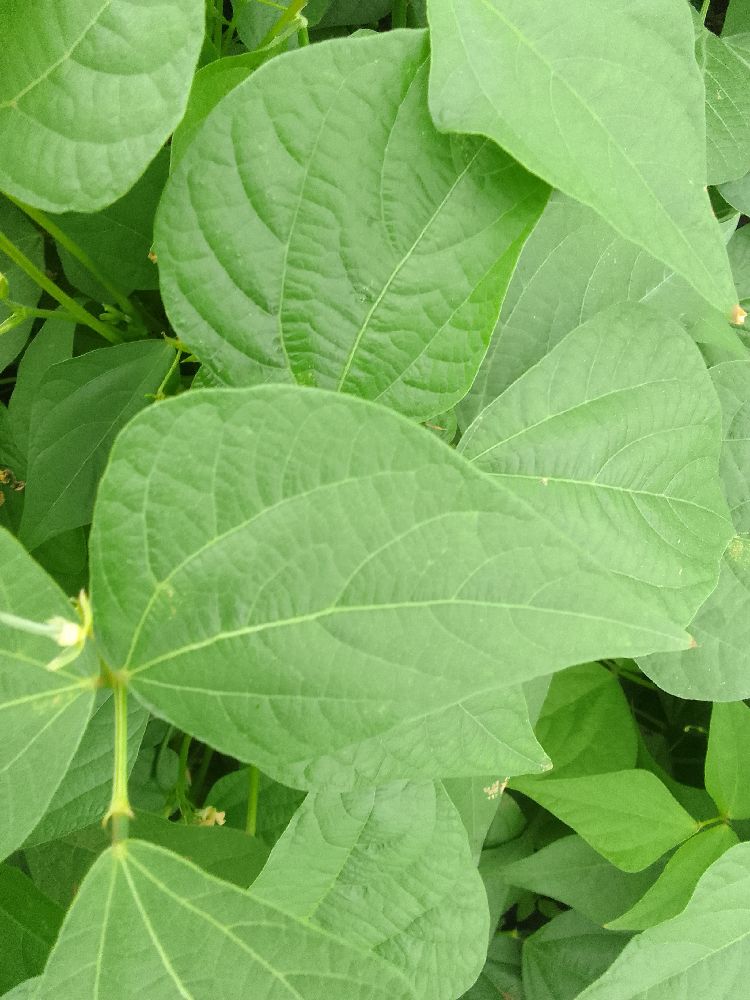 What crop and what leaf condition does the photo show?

common bean, healthy
